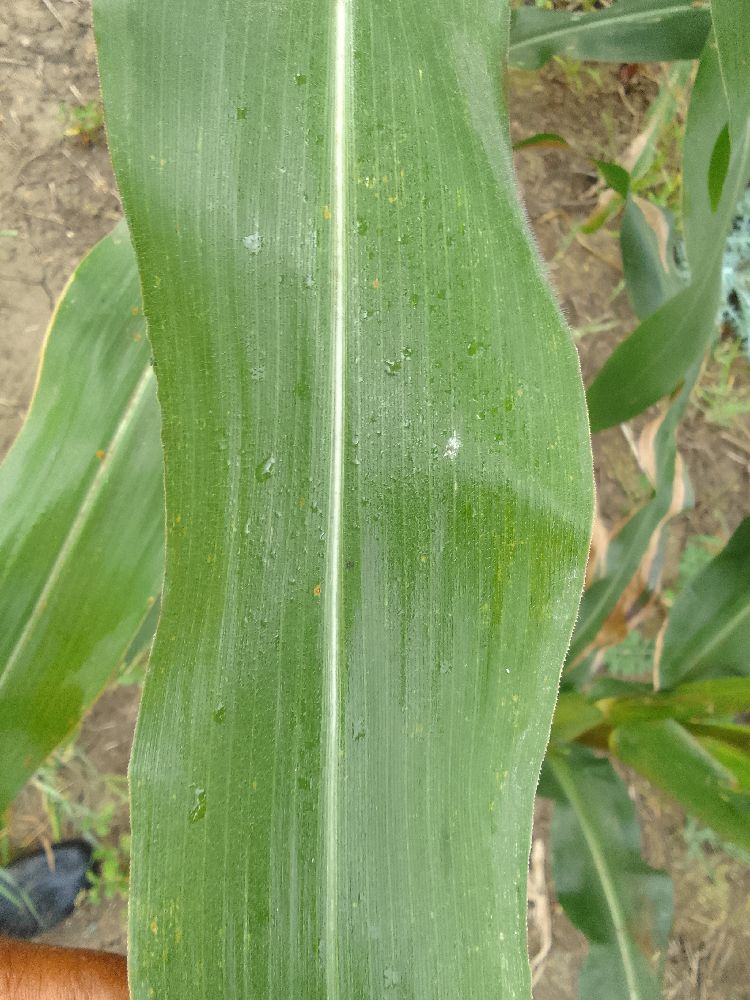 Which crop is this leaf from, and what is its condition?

maize, healthy
